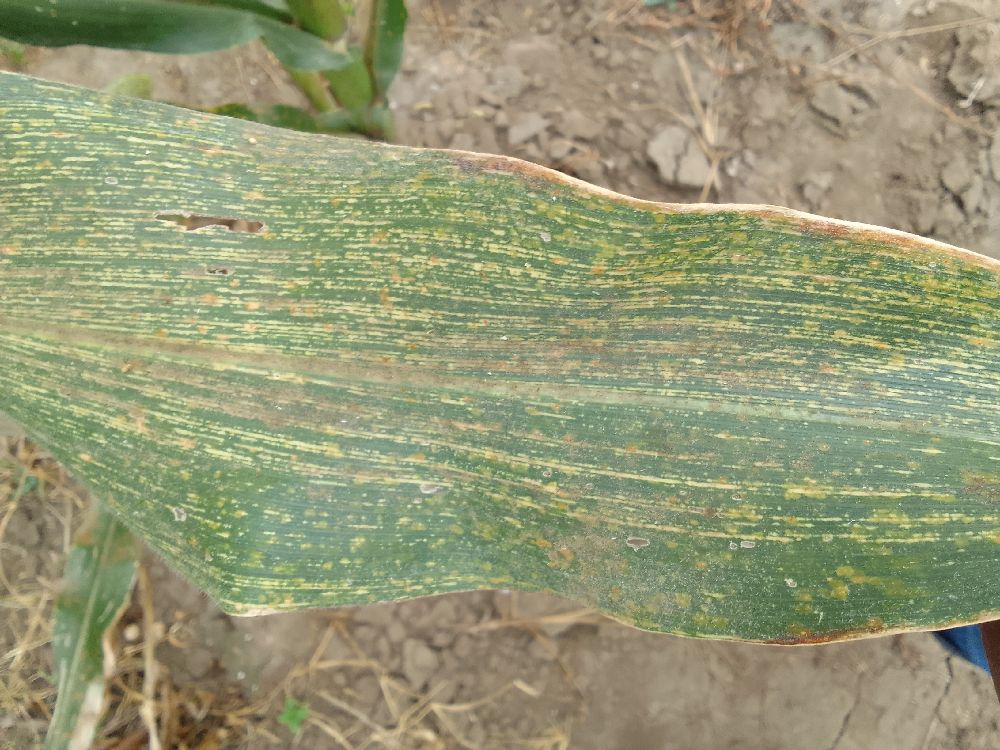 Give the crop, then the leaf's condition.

maize, maize streak virus
